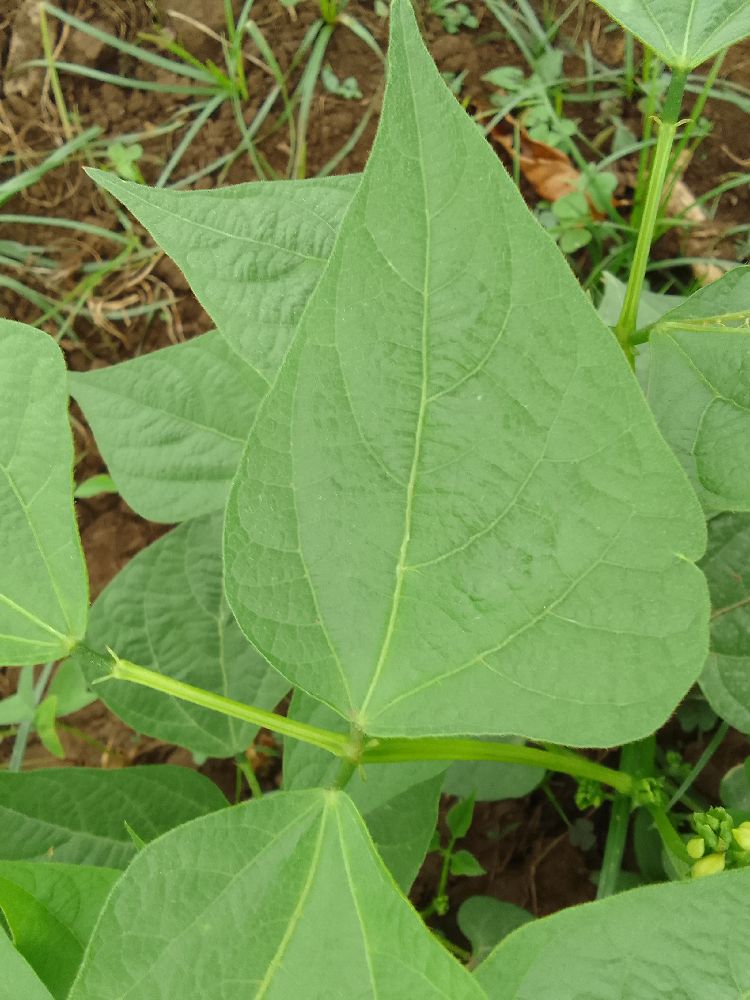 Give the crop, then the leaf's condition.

common bean, healthy
